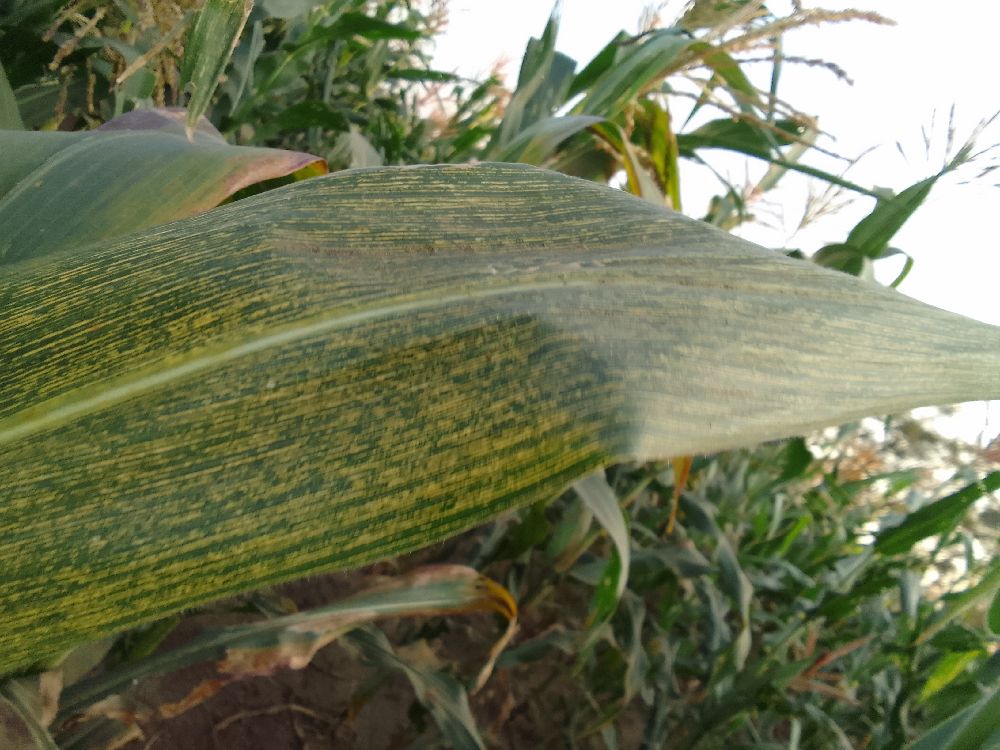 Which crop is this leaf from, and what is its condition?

maize, maize streak virus
